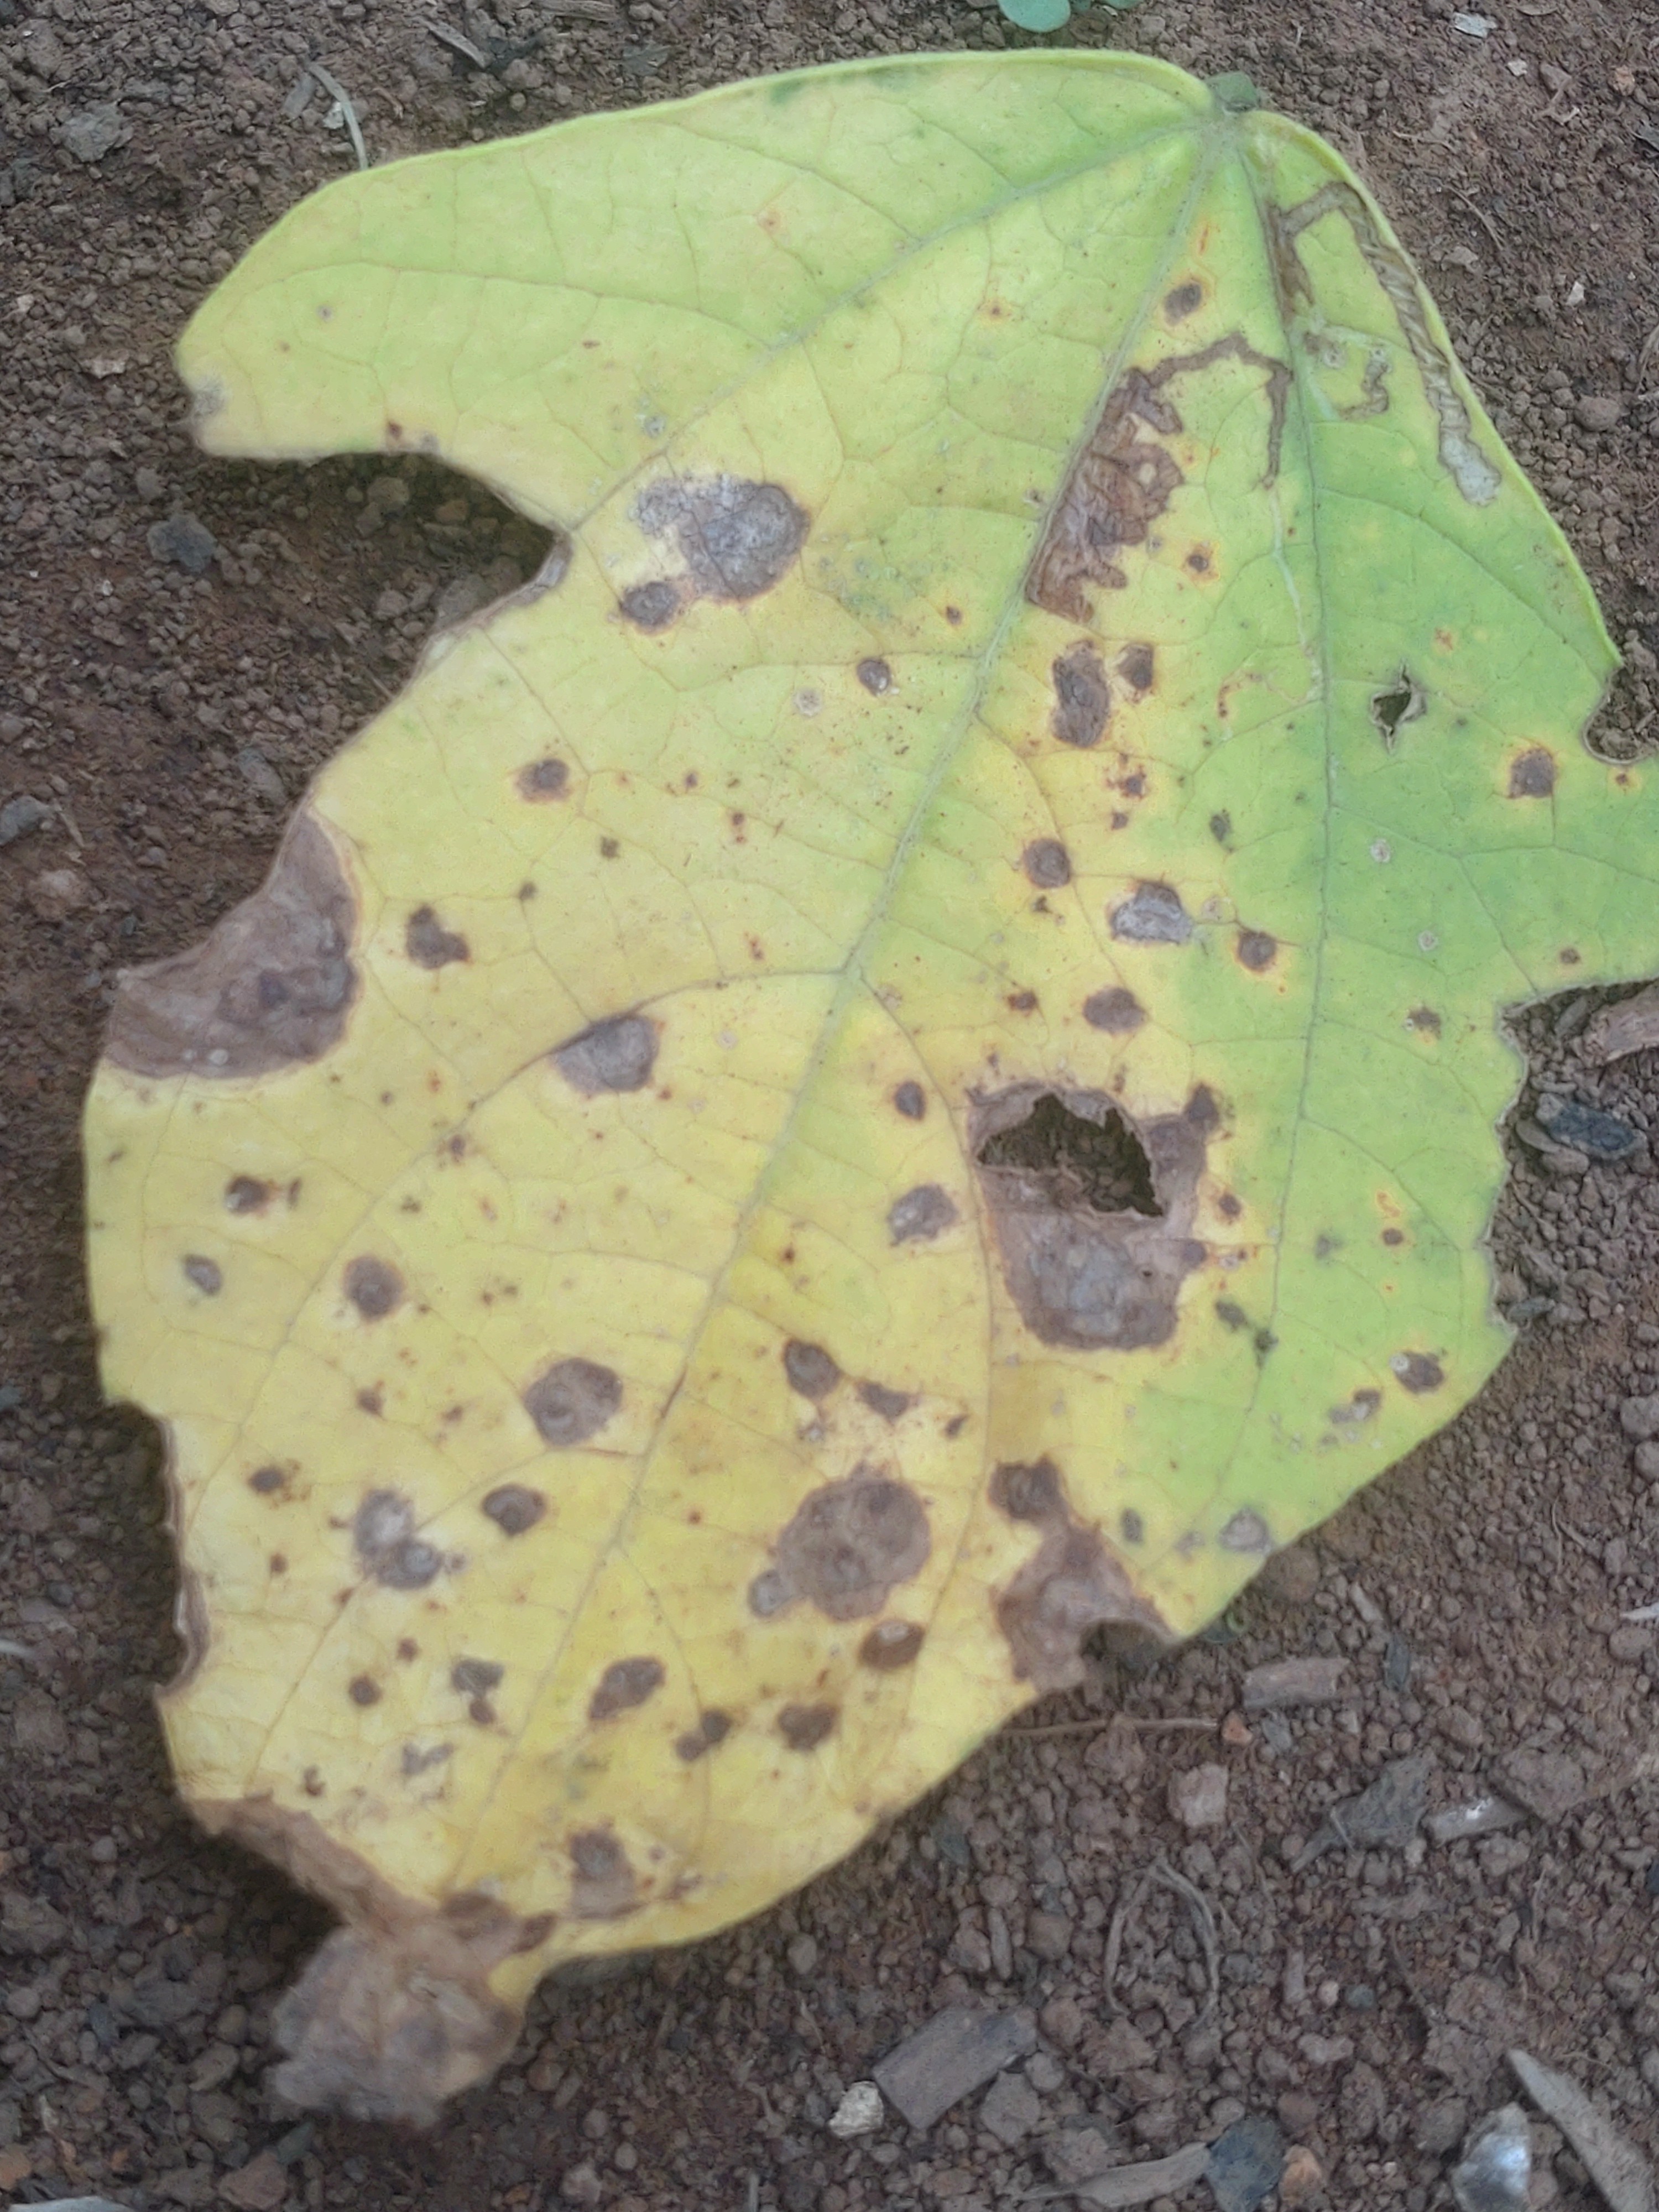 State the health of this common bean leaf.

anthracnose
